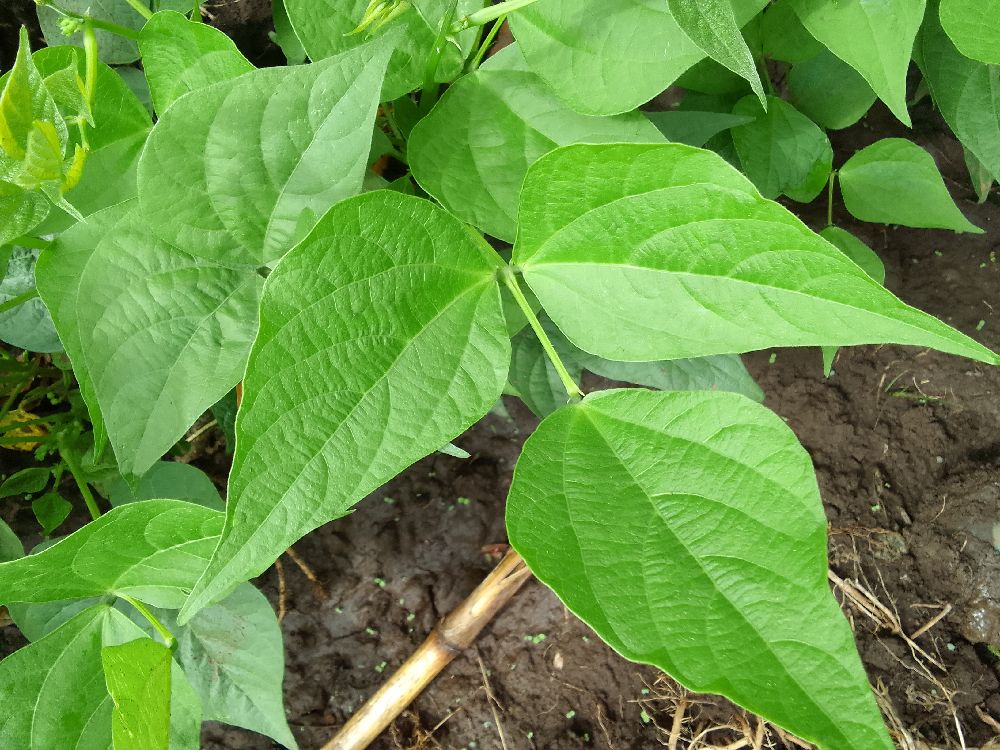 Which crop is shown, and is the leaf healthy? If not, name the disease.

common bean, healthy
